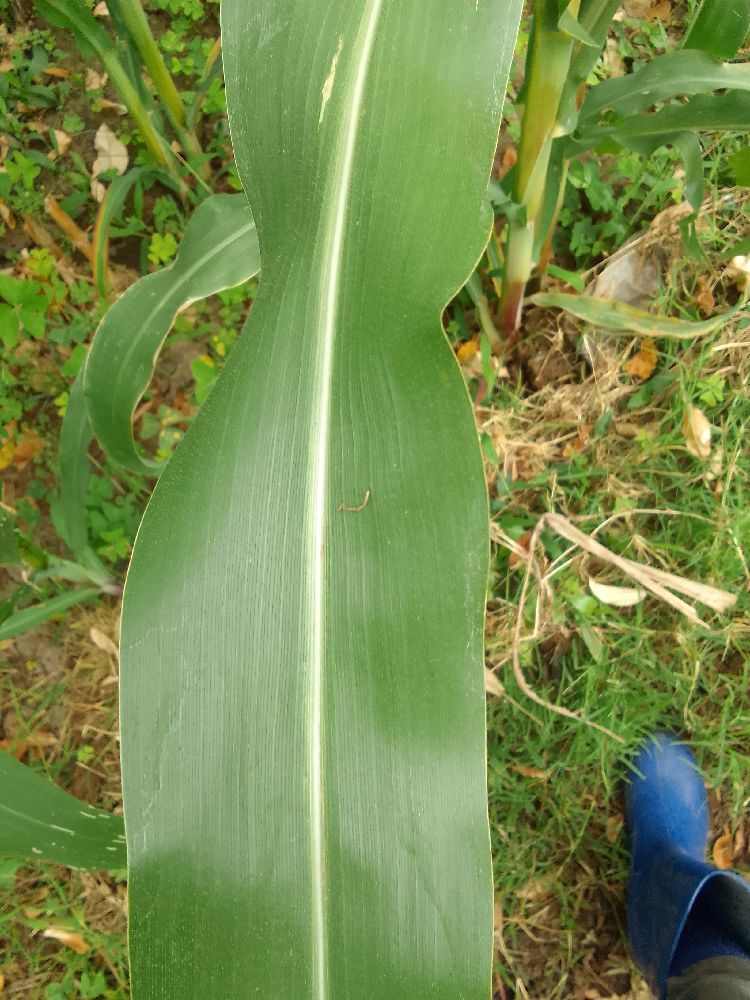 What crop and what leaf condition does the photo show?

maize, healthy
